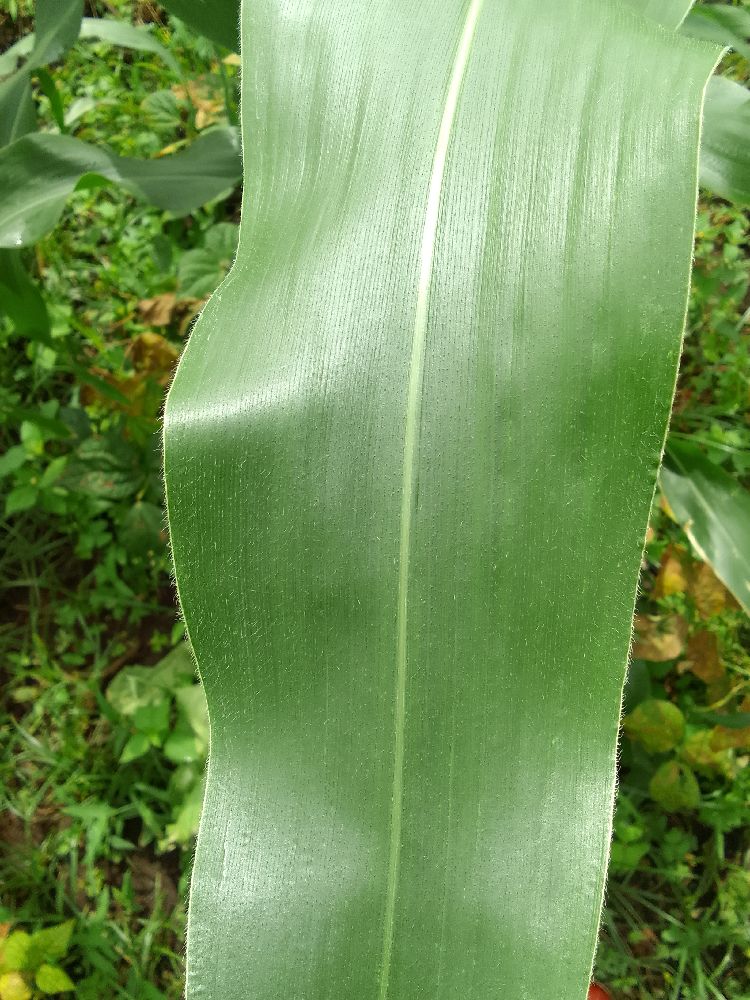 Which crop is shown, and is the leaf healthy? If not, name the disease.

maize, healthy
